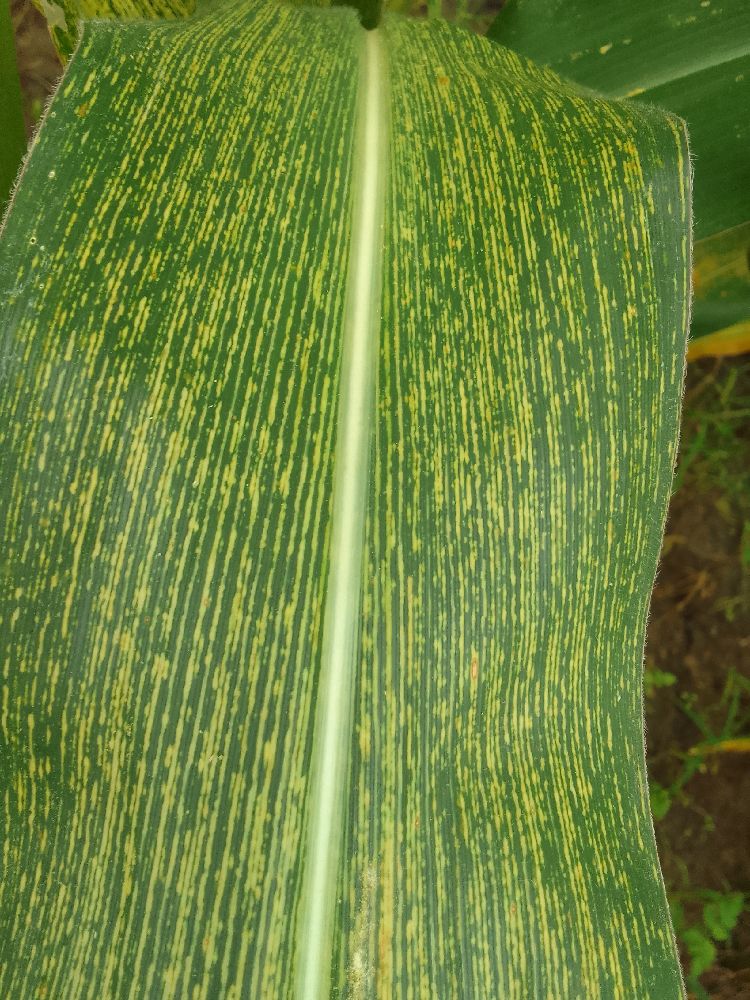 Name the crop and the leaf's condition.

maize, maize streak virus
